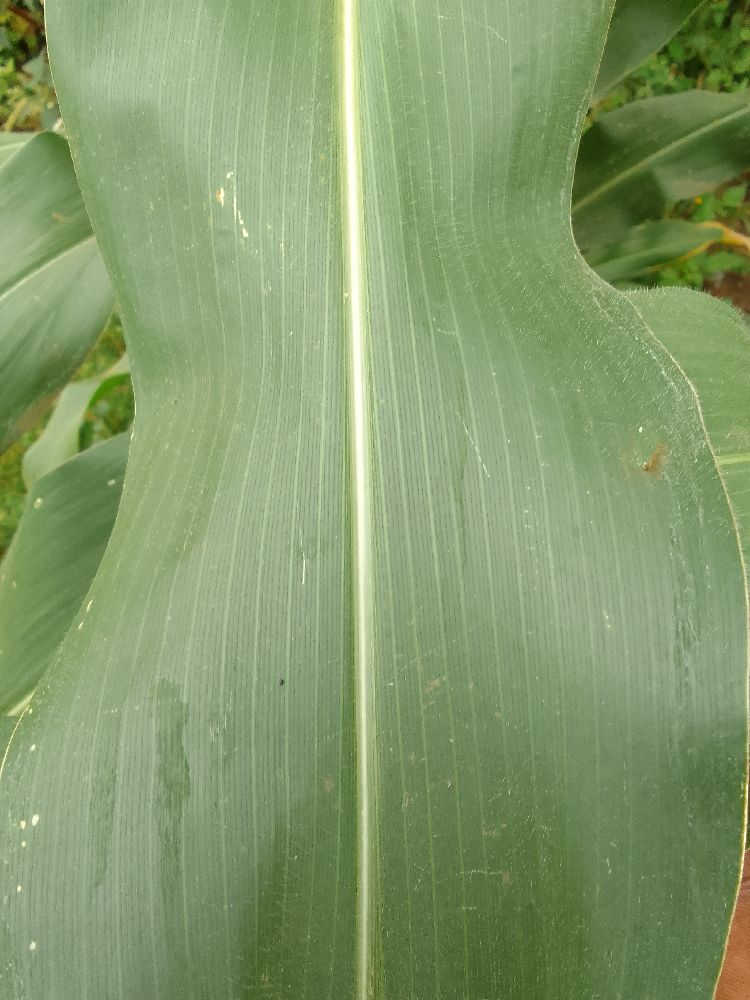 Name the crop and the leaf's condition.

maize, healthy
